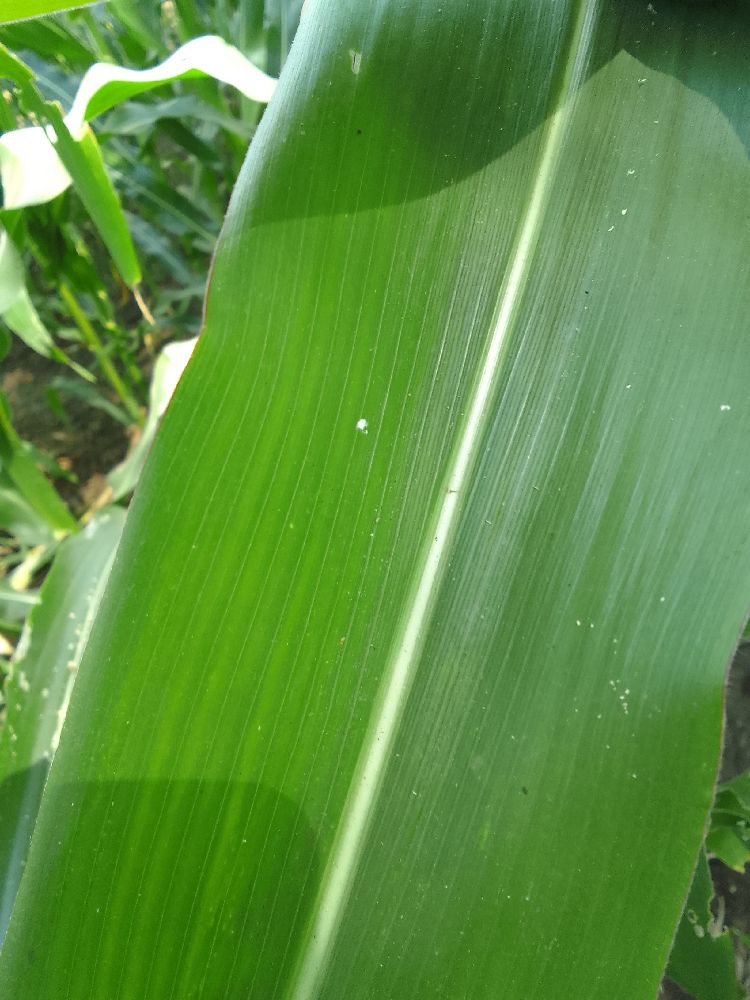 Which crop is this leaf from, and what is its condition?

maize, healthy
